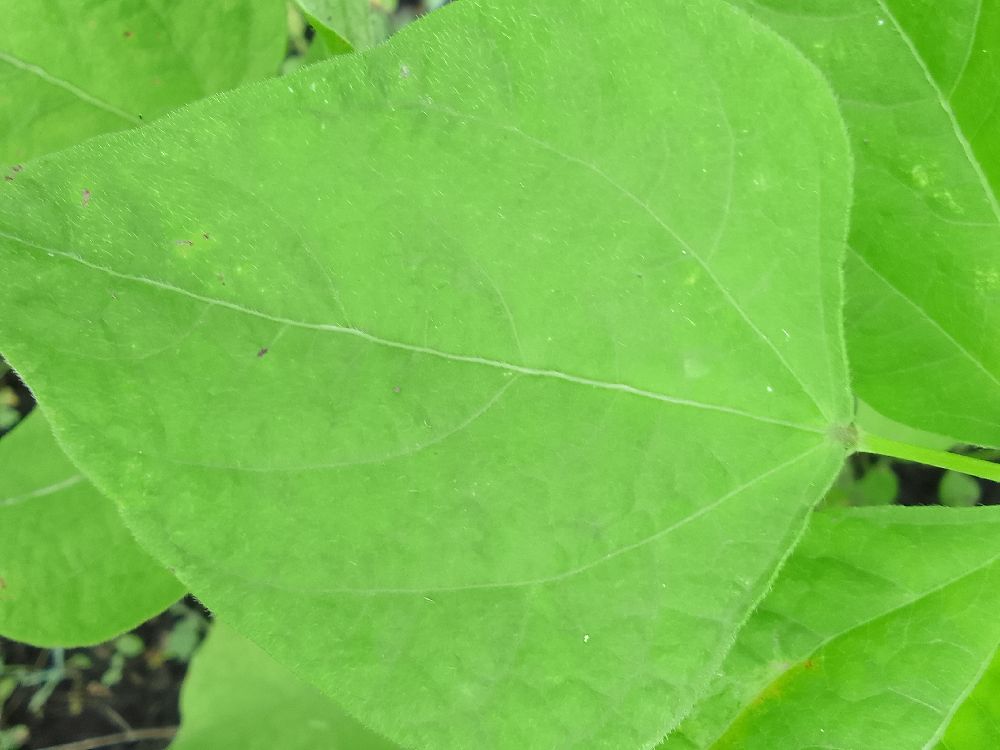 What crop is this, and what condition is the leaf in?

common bean, healthy
